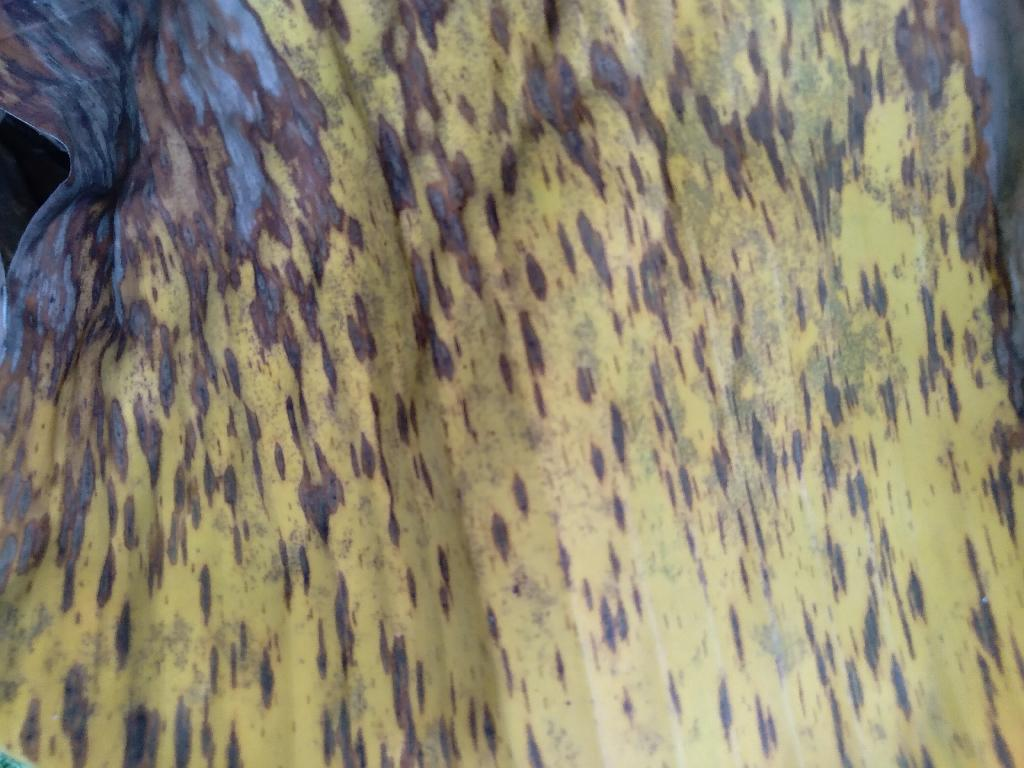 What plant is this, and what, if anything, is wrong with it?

banana, black sigatoka
